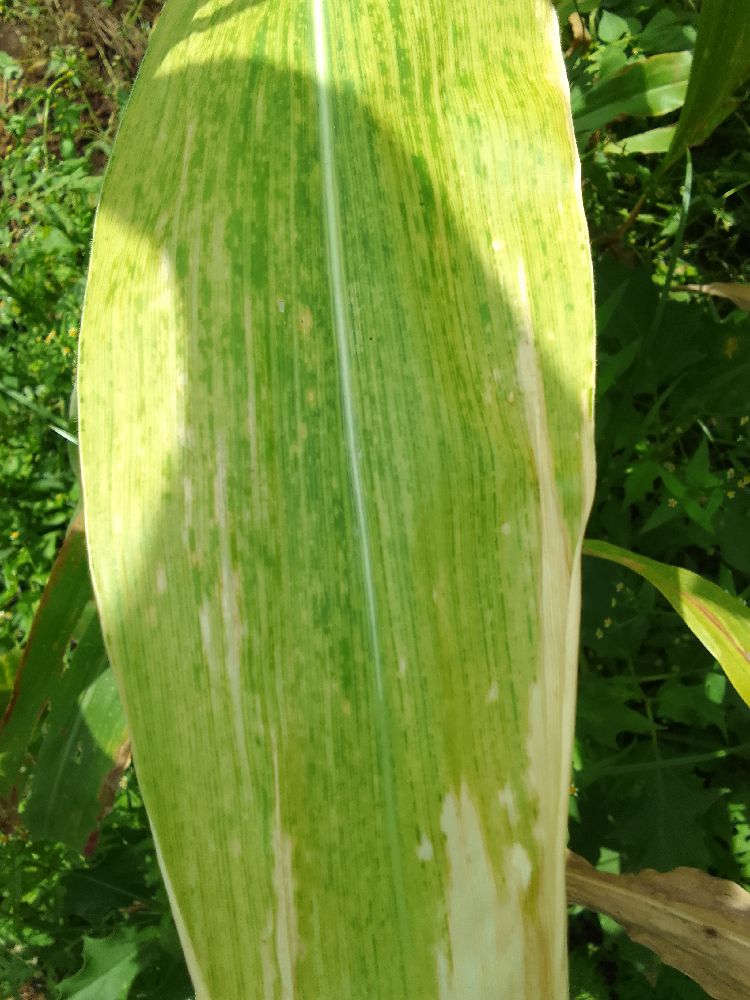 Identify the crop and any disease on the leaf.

maize, maize lethal necrosis
